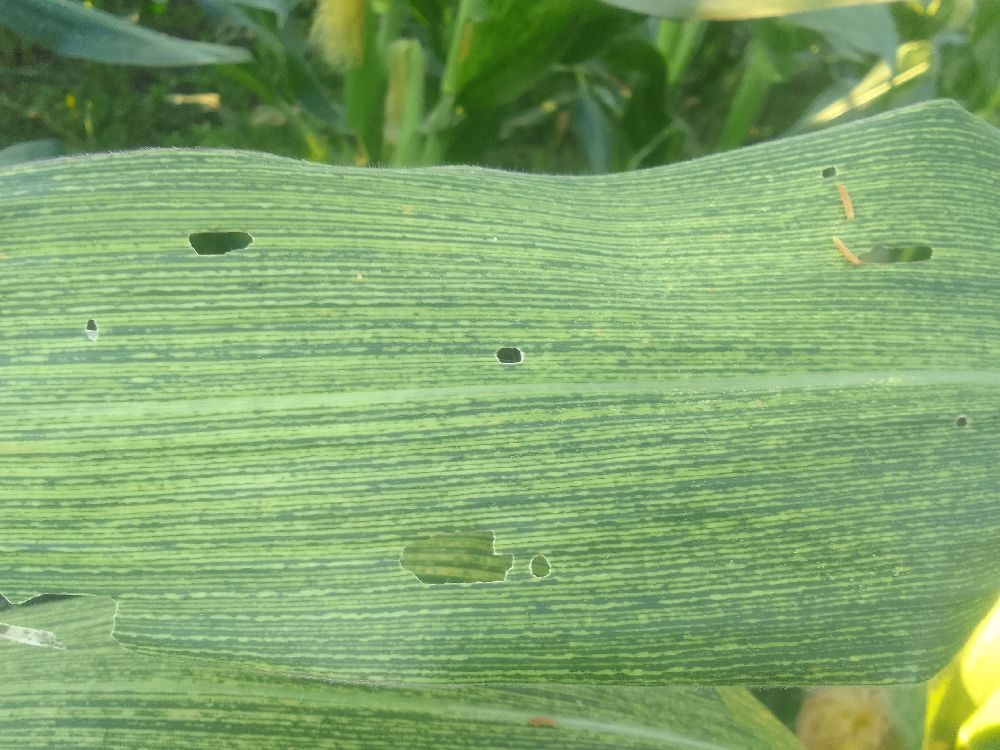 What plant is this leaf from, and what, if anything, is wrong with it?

maize, maize streak virus
